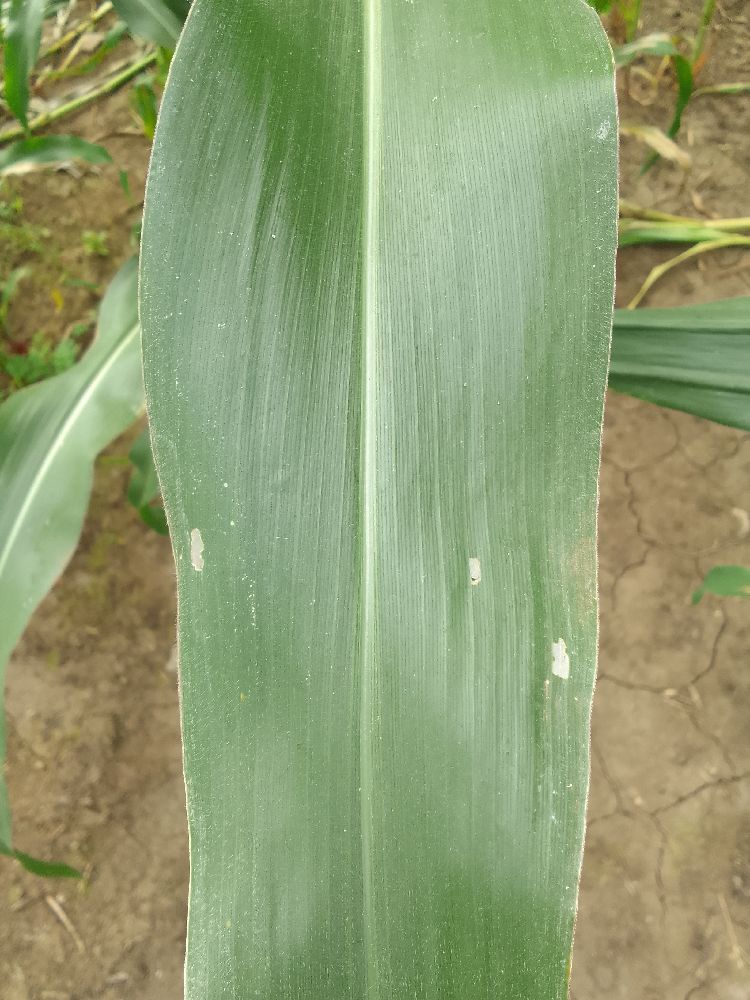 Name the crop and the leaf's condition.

maize, healthy
